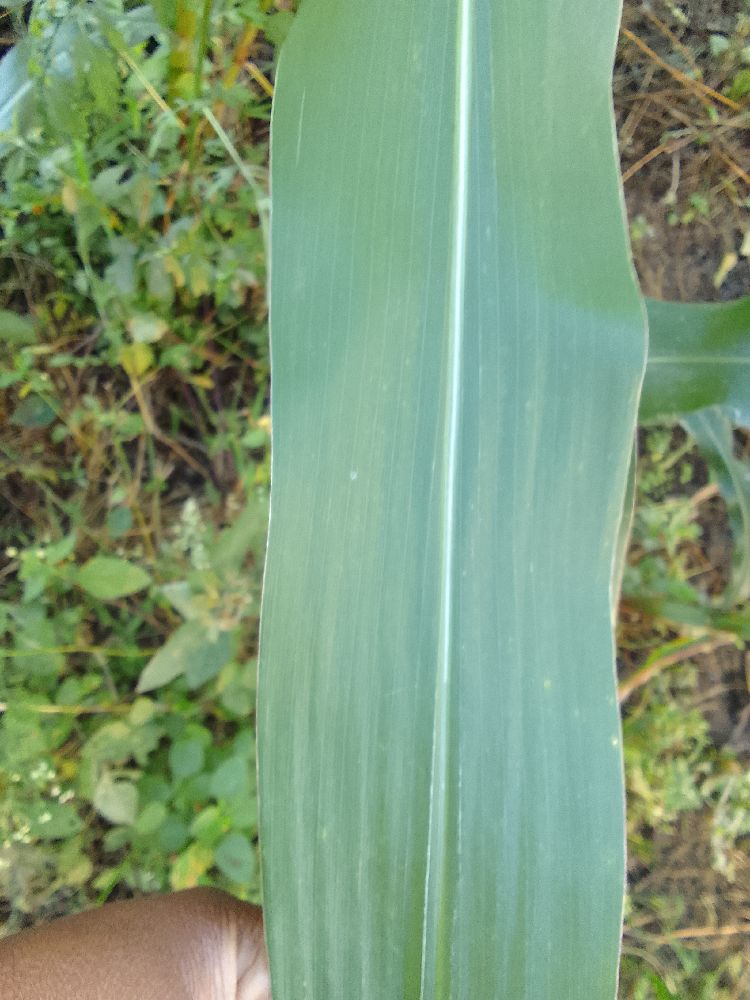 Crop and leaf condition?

maize, healthy
